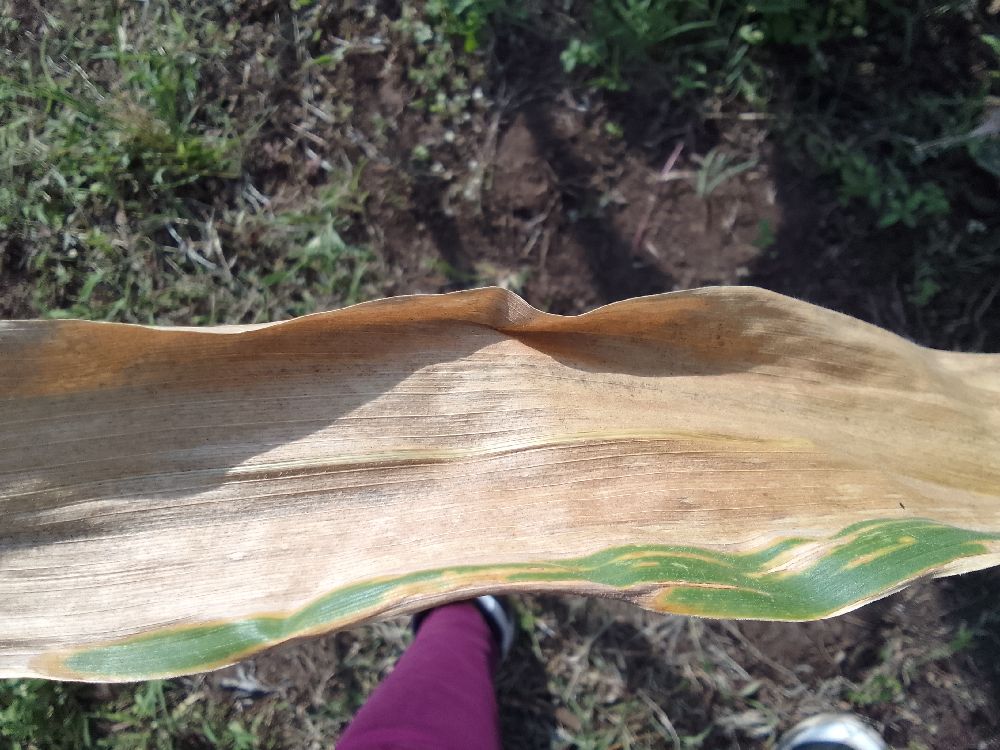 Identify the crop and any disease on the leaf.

maize, maize lethal necrosis
